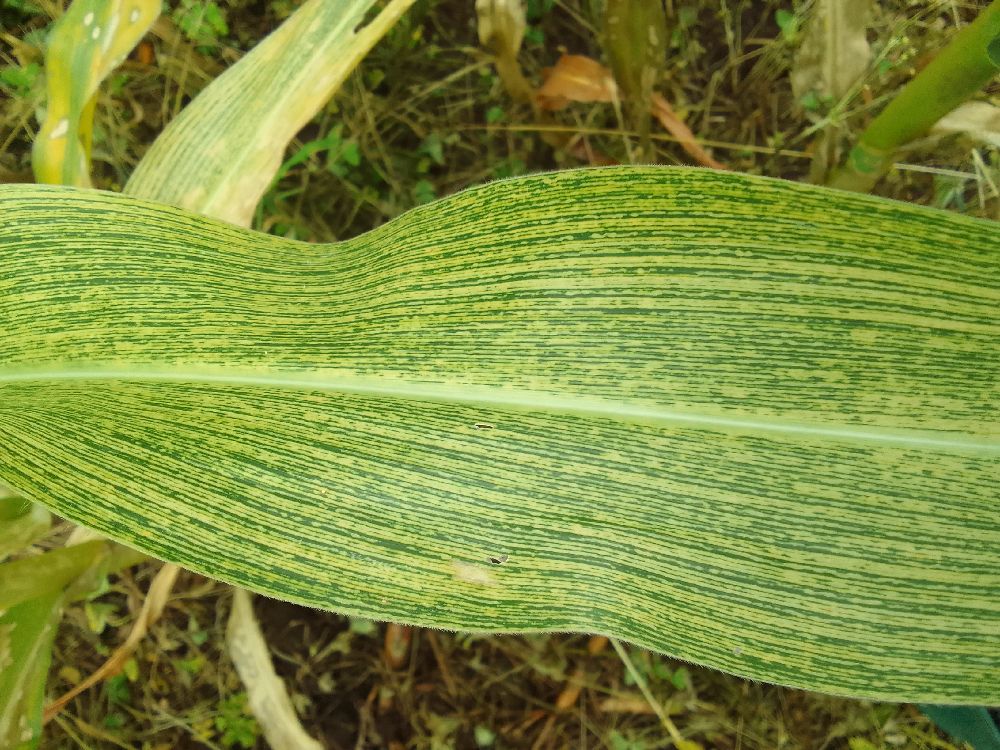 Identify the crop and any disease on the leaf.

maize, maize streak virus
